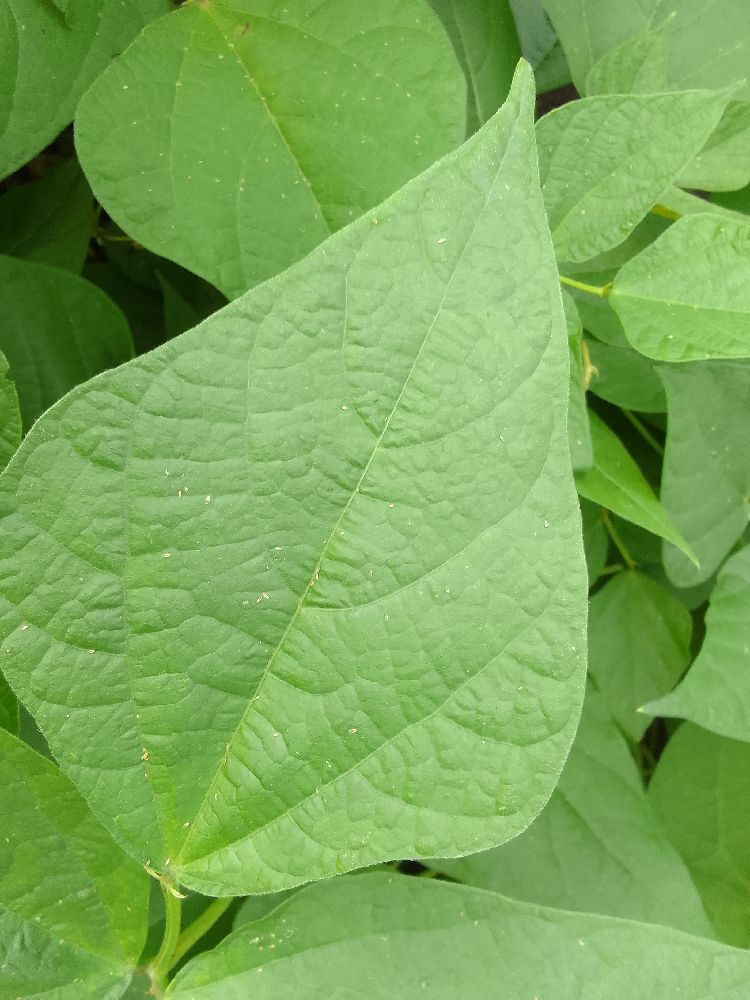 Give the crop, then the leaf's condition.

common bean, healthy
